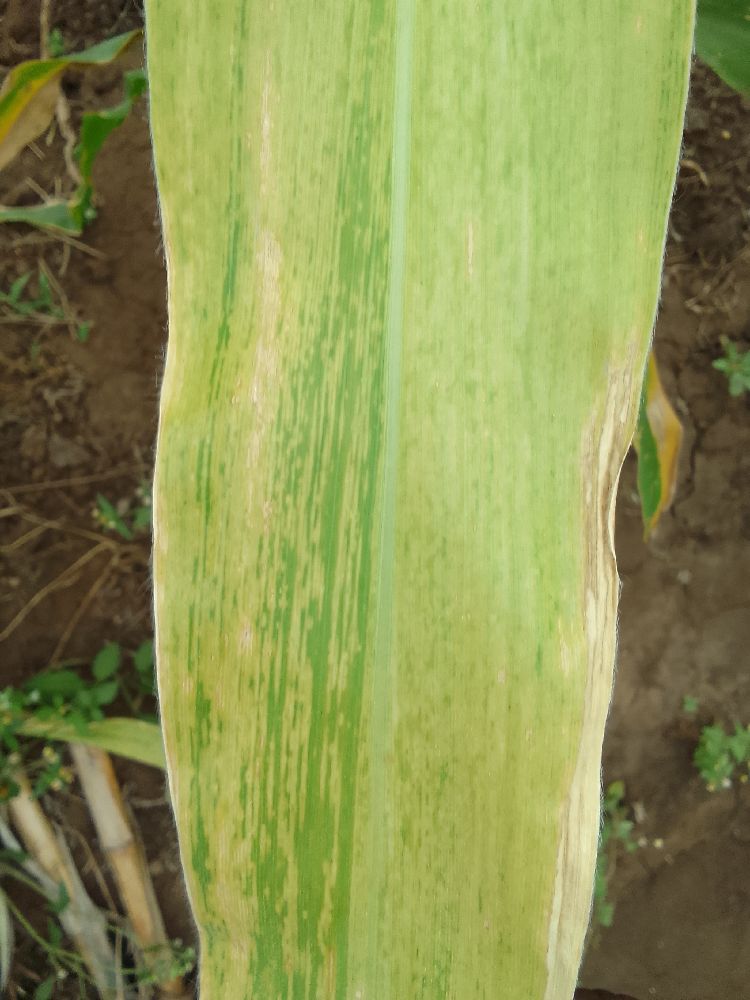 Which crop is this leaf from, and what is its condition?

maize, maize lethal necrosis
